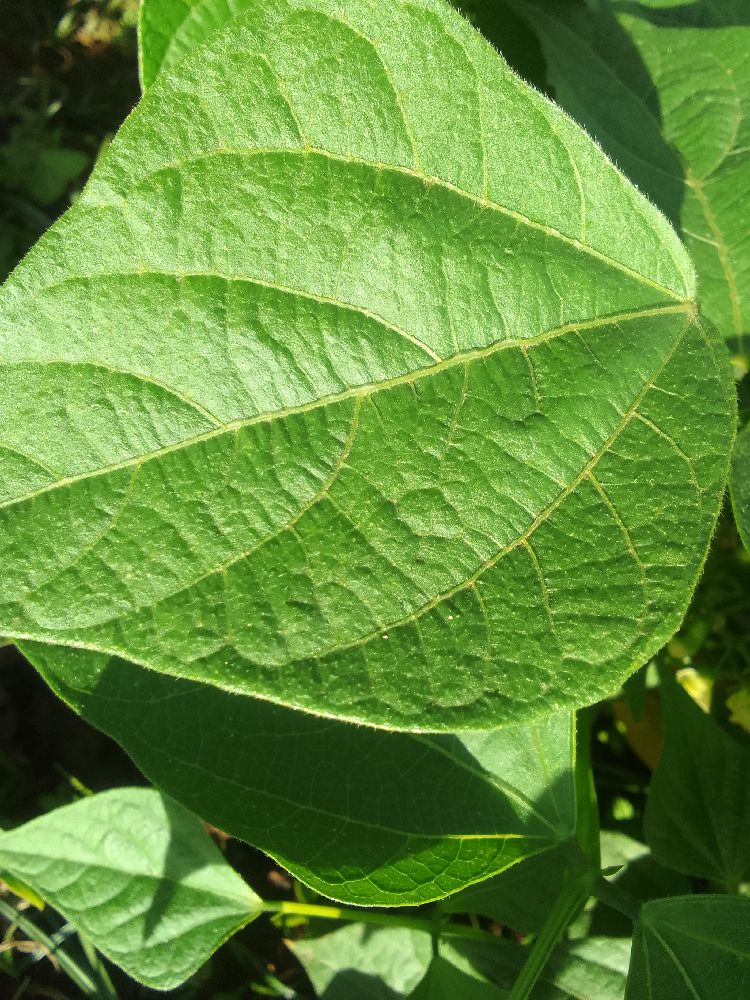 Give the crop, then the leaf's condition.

common bean, healthy
